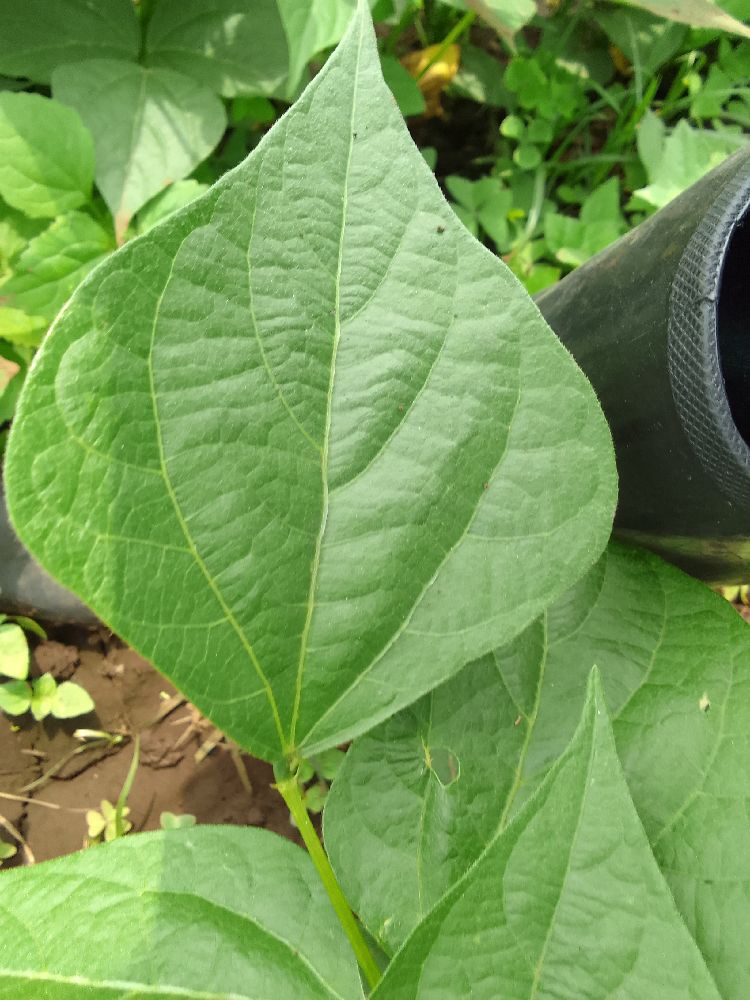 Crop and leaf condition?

common bean, healthy
